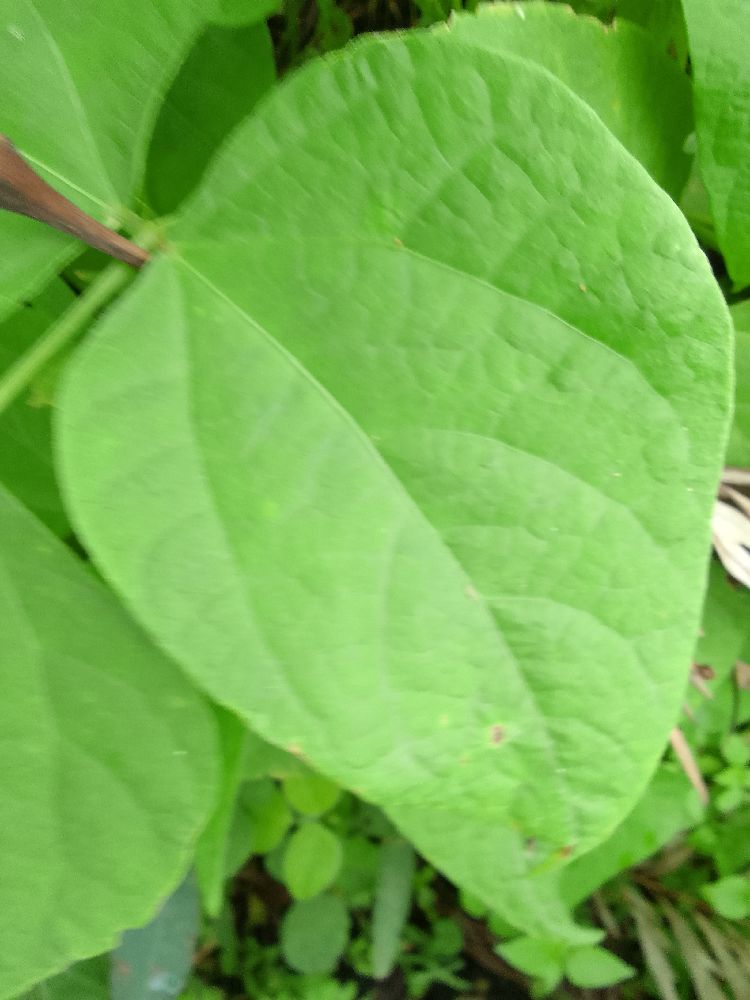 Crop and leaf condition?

common bean, healthy
